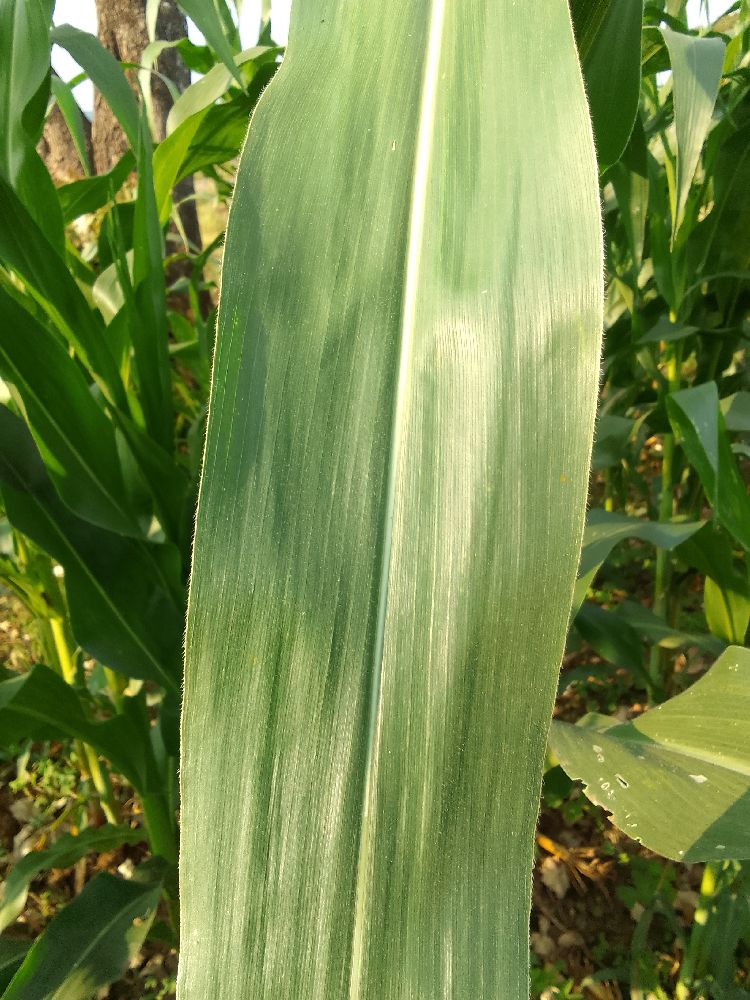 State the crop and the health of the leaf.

maize, healthy
